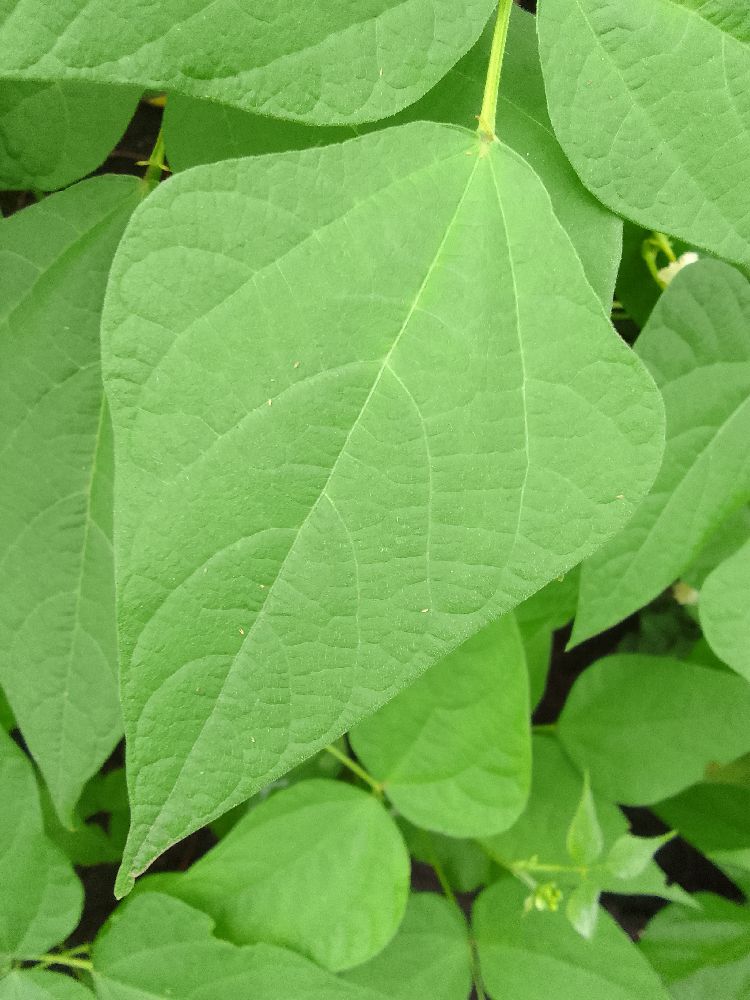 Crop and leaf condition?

common bean, healthy
